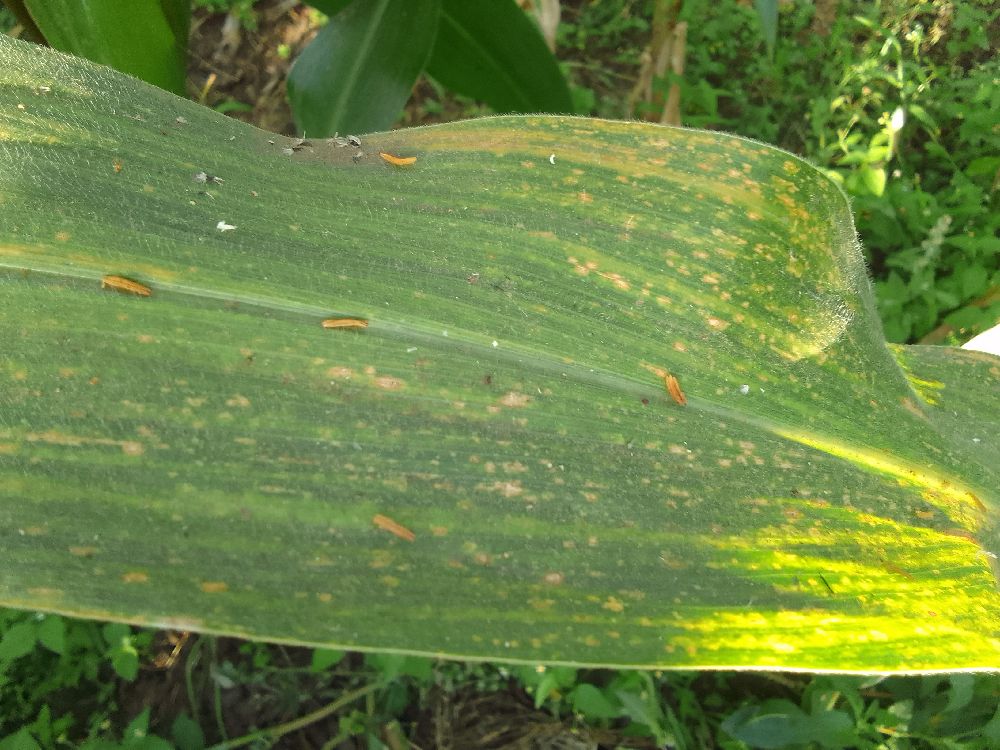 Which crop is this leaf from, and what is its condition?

maize, maize lethal necrosis
